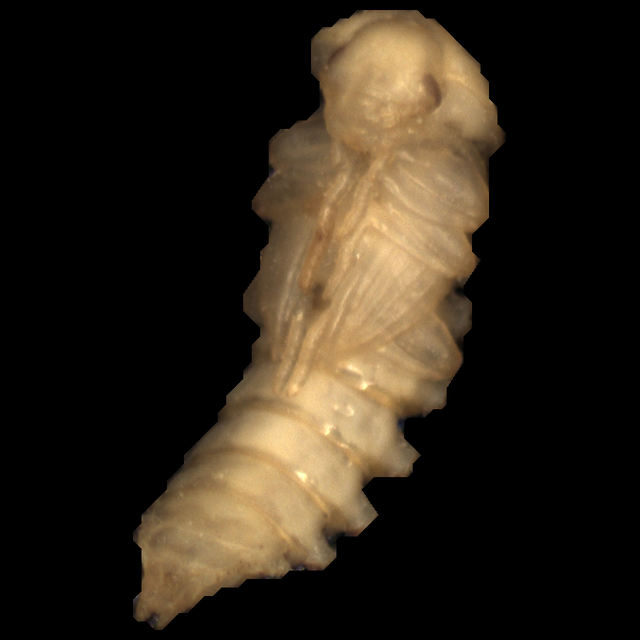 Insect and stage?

mealworm pupa
